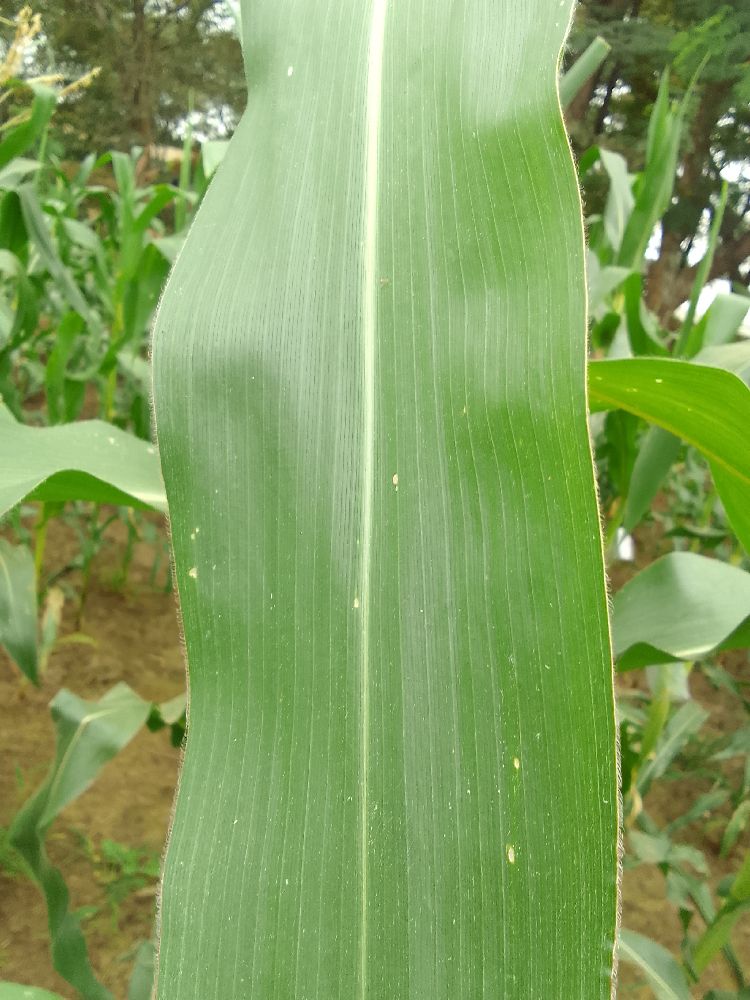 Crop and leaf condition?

maize, healthy
